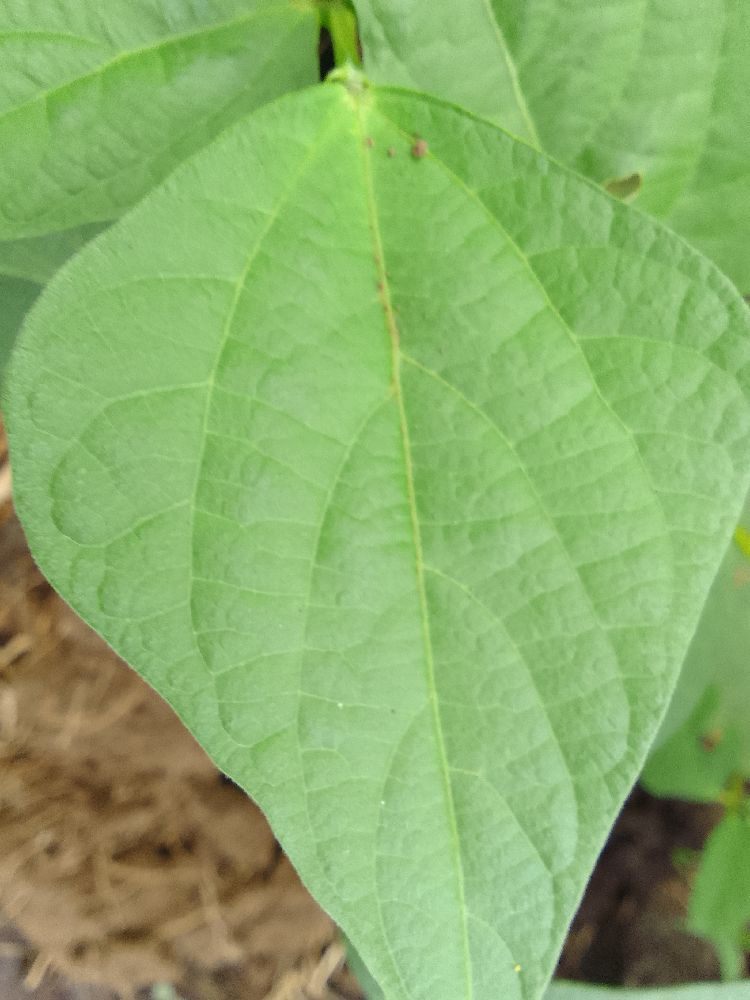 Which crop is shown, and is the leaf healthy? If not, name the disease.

common bean, healthy
